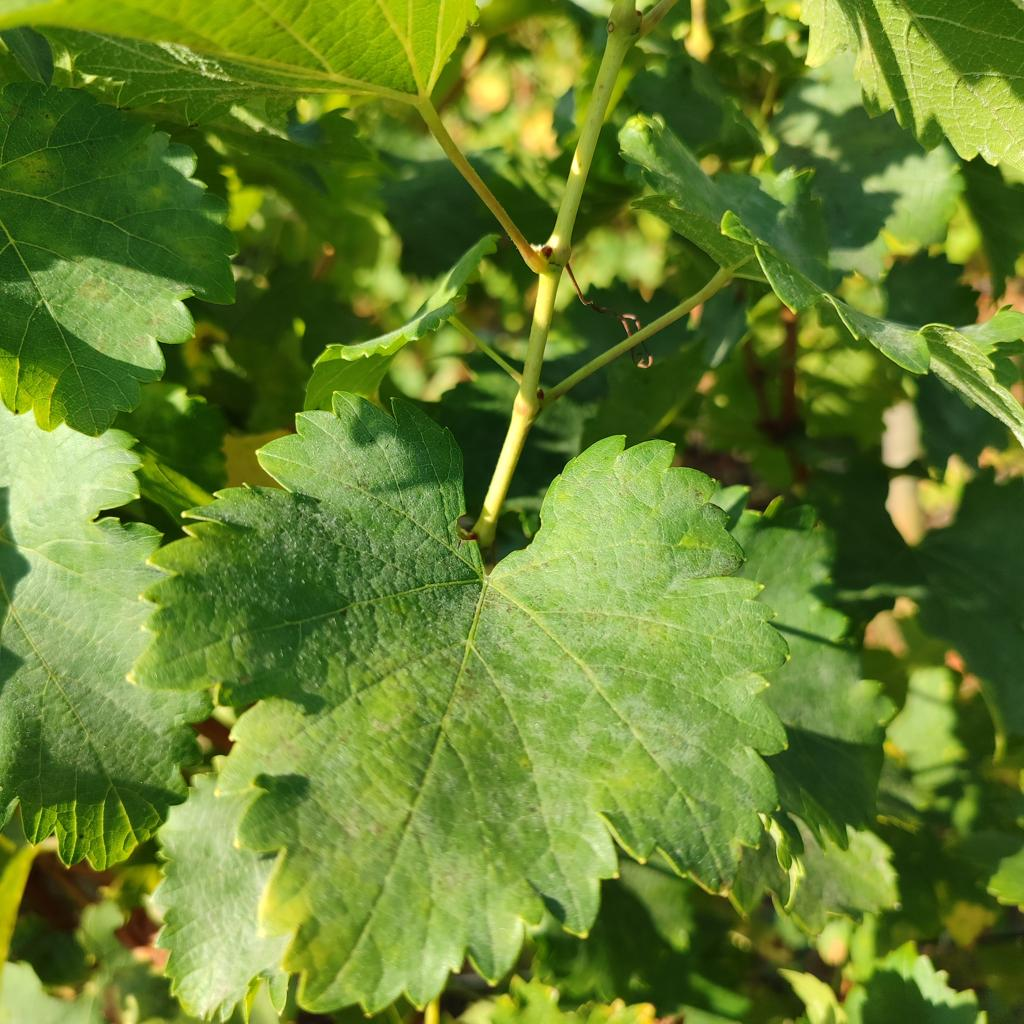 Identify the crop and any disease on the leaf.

grapevine, powdery mildew
